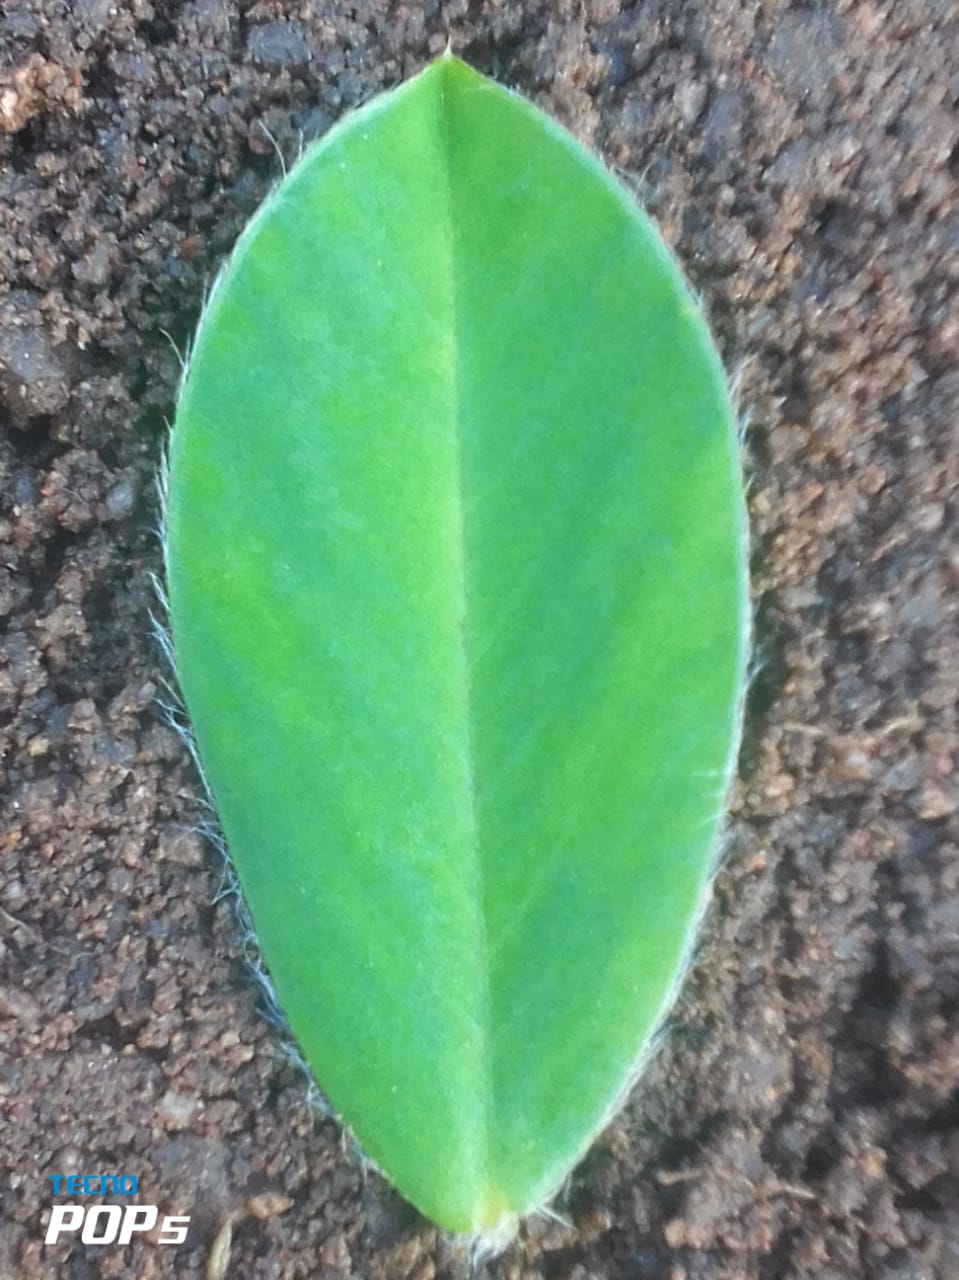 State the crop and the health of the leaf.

peanut, healthy leaves
